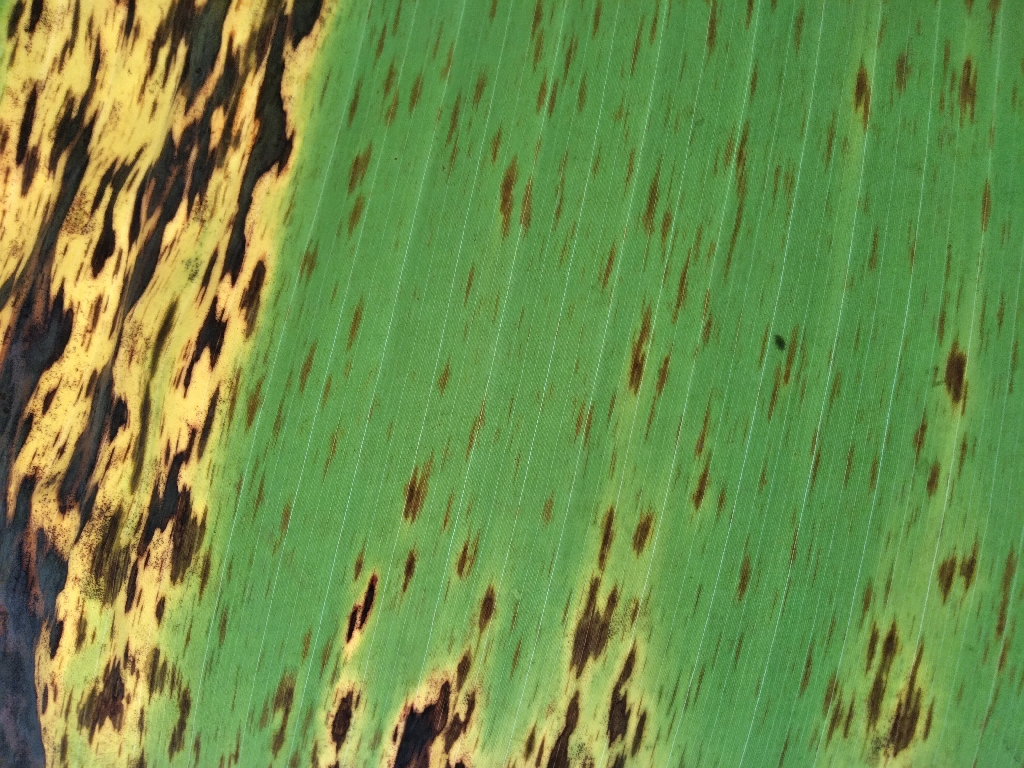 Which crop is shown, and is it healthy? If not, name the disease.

banana, black sigatoka
